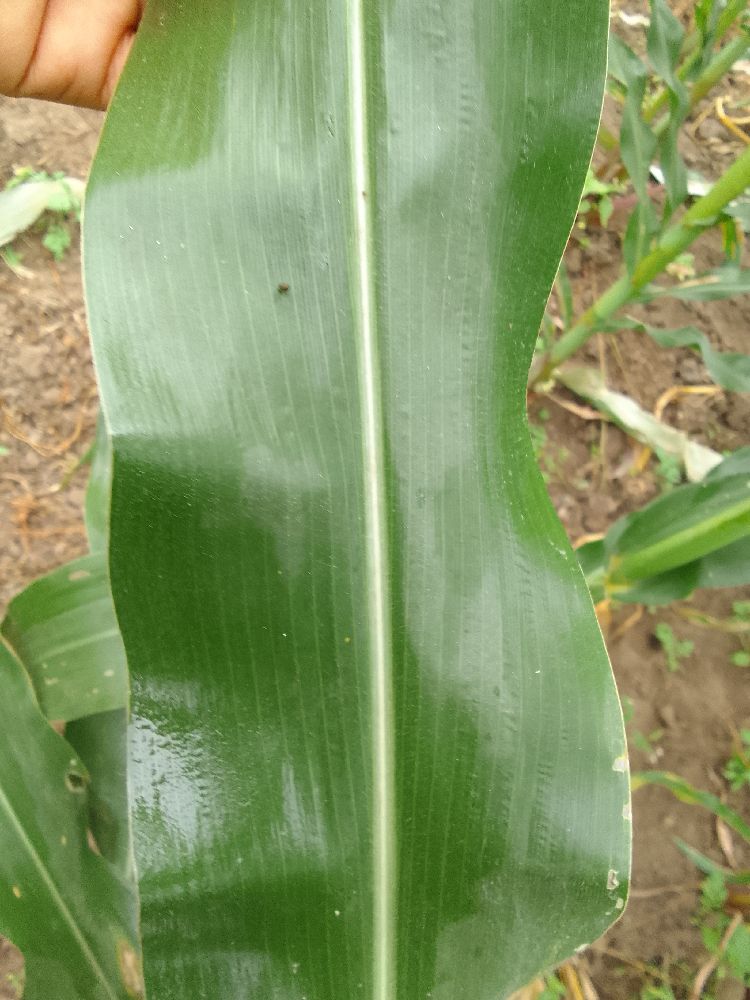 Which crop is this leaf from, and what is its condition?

maize, healthy
